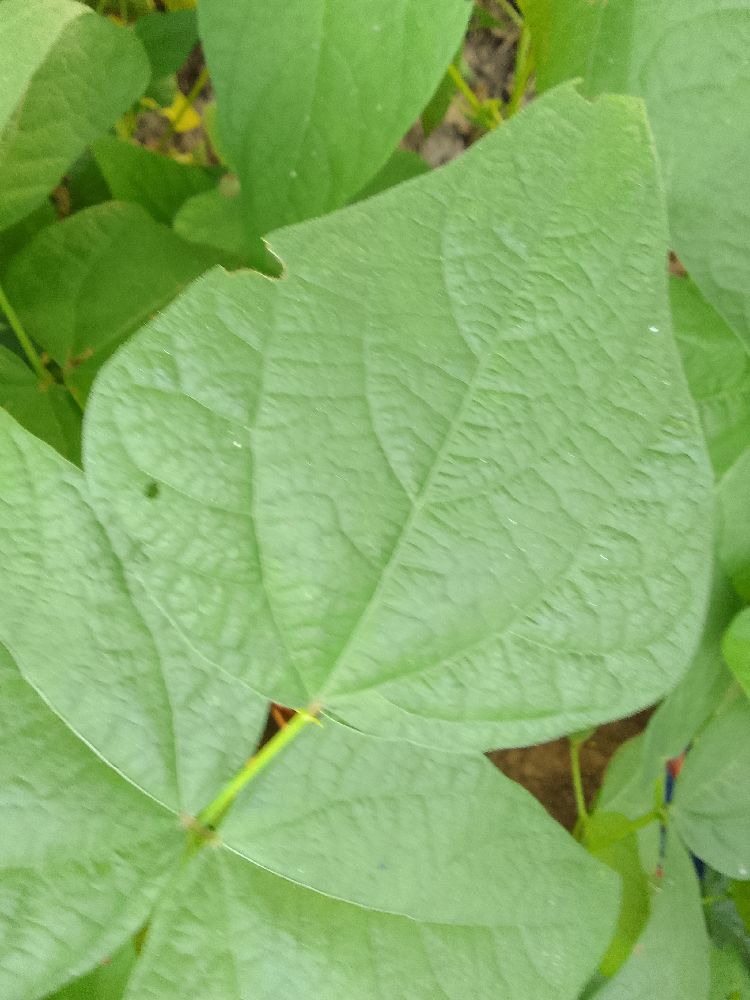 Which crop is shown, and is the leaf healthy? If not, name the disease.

common bean, healthy
